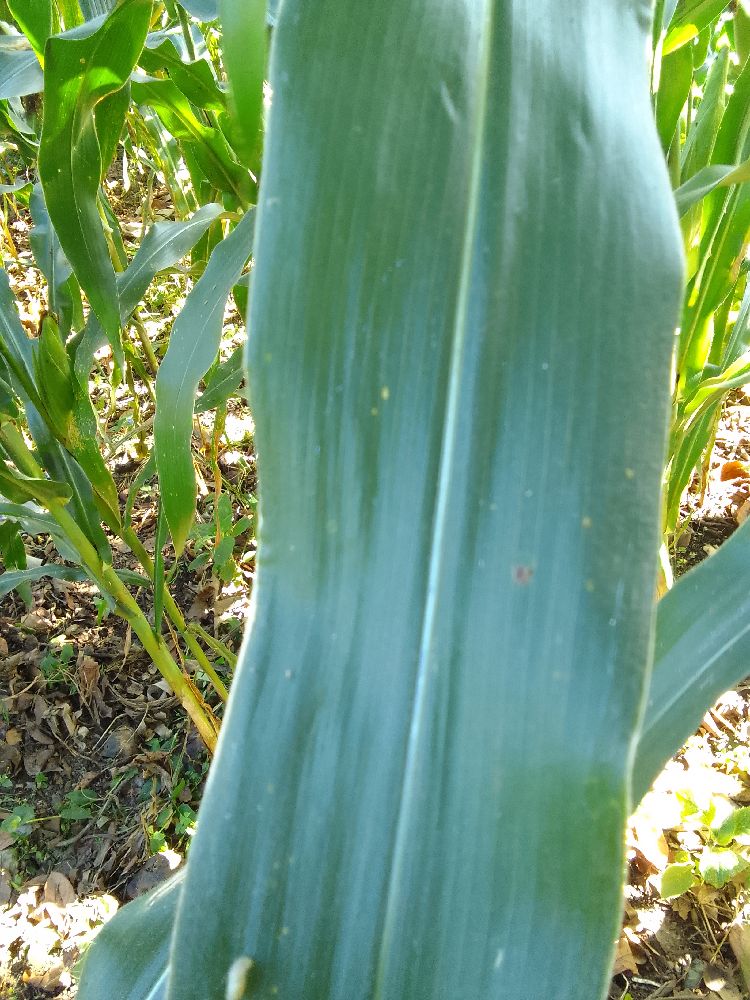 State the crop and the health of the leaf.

maize, healthy
